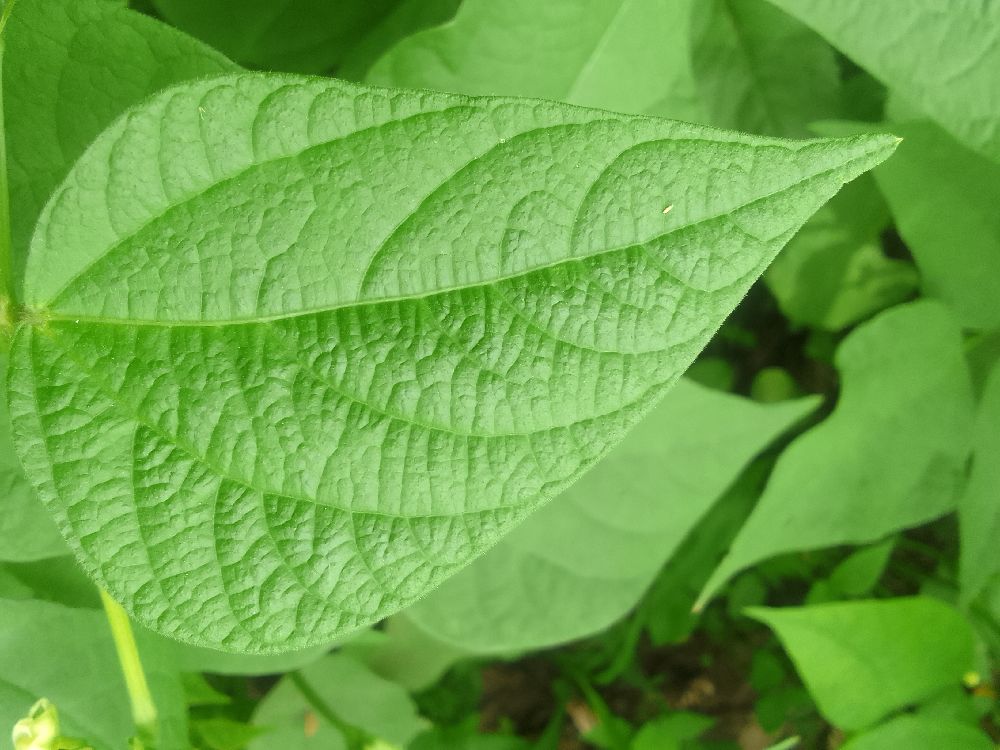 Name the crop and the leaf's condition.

common bean, healthy
